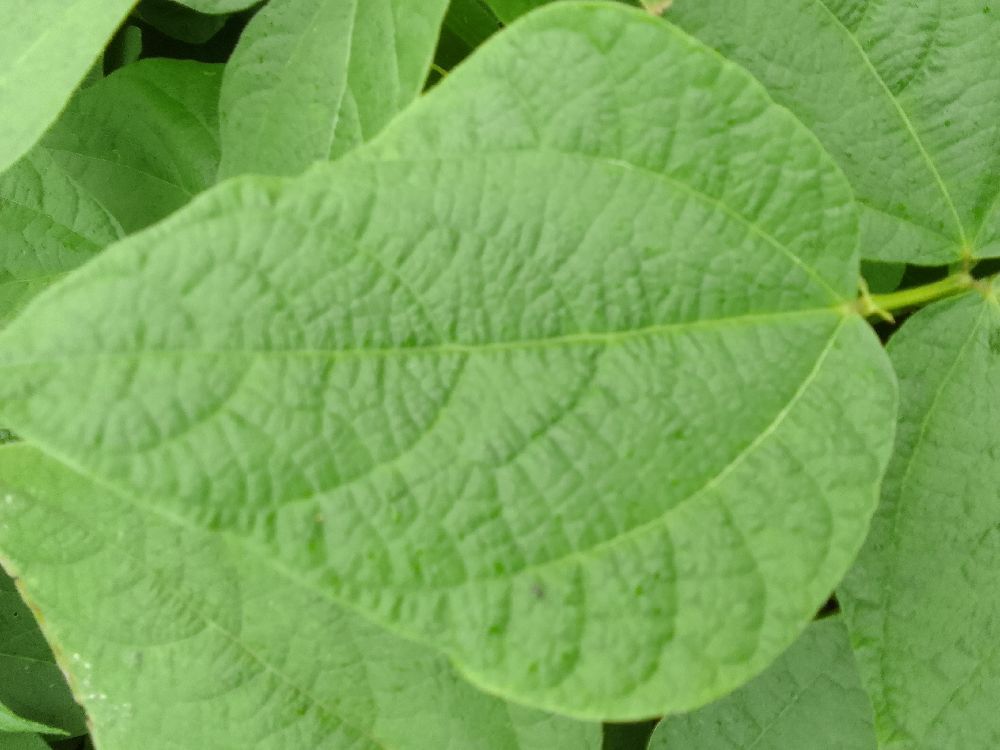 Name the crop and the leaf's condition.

common bean, healthy
